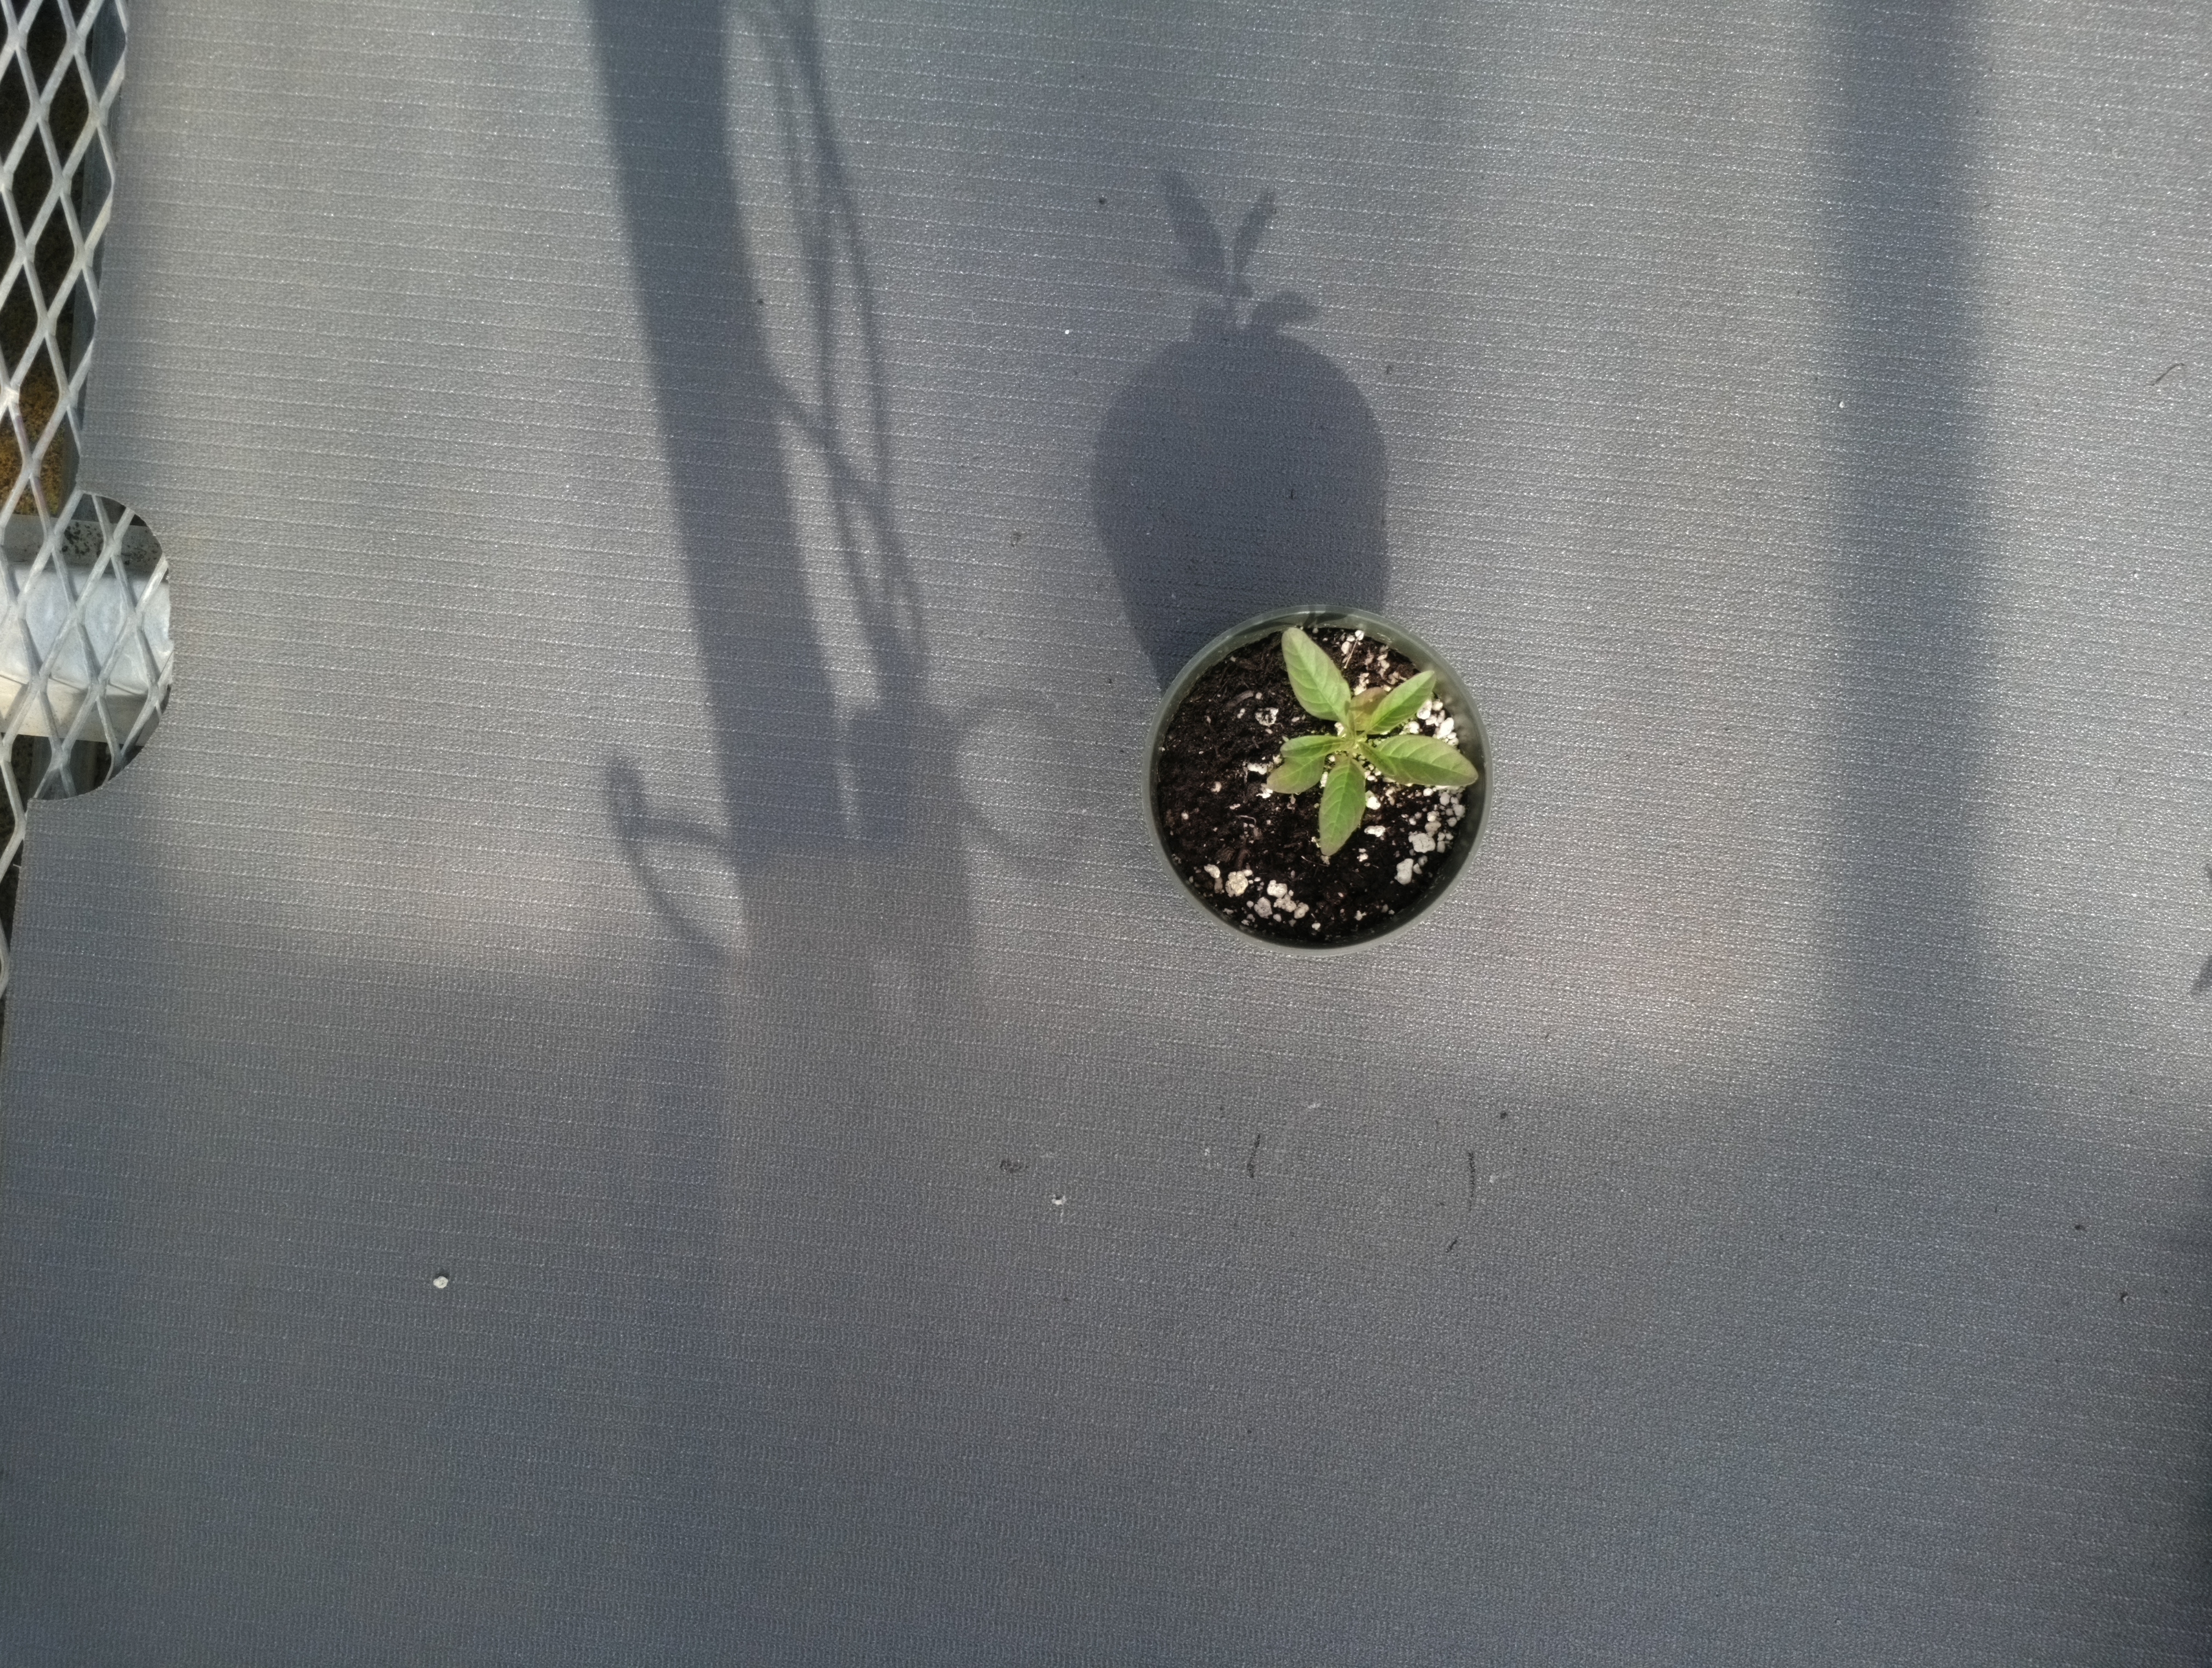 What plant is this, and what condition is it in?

waterhemp, healthy untreated
